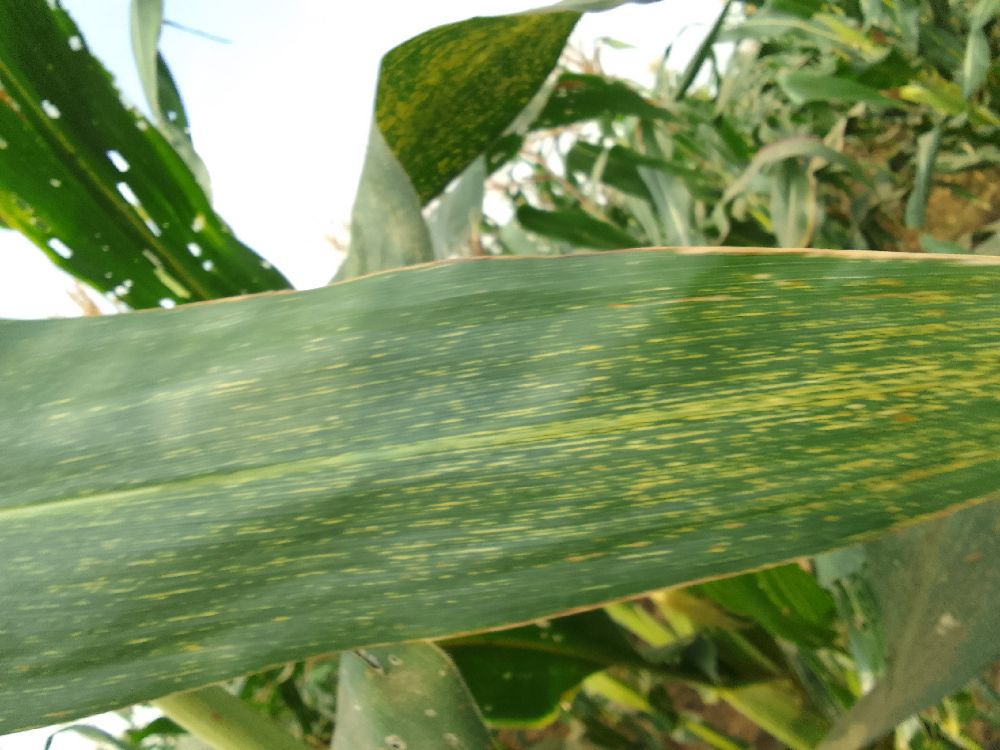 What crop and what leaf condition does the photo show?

maize, maize streak virus
